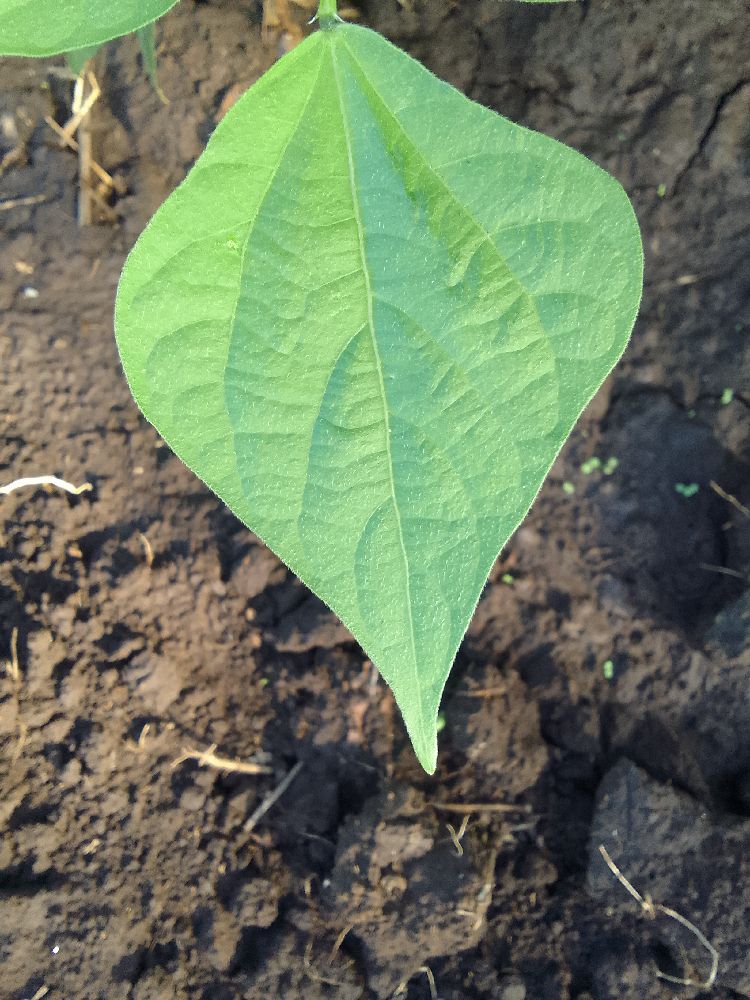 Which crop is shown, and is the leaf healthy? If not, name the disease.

common bean, healthy
